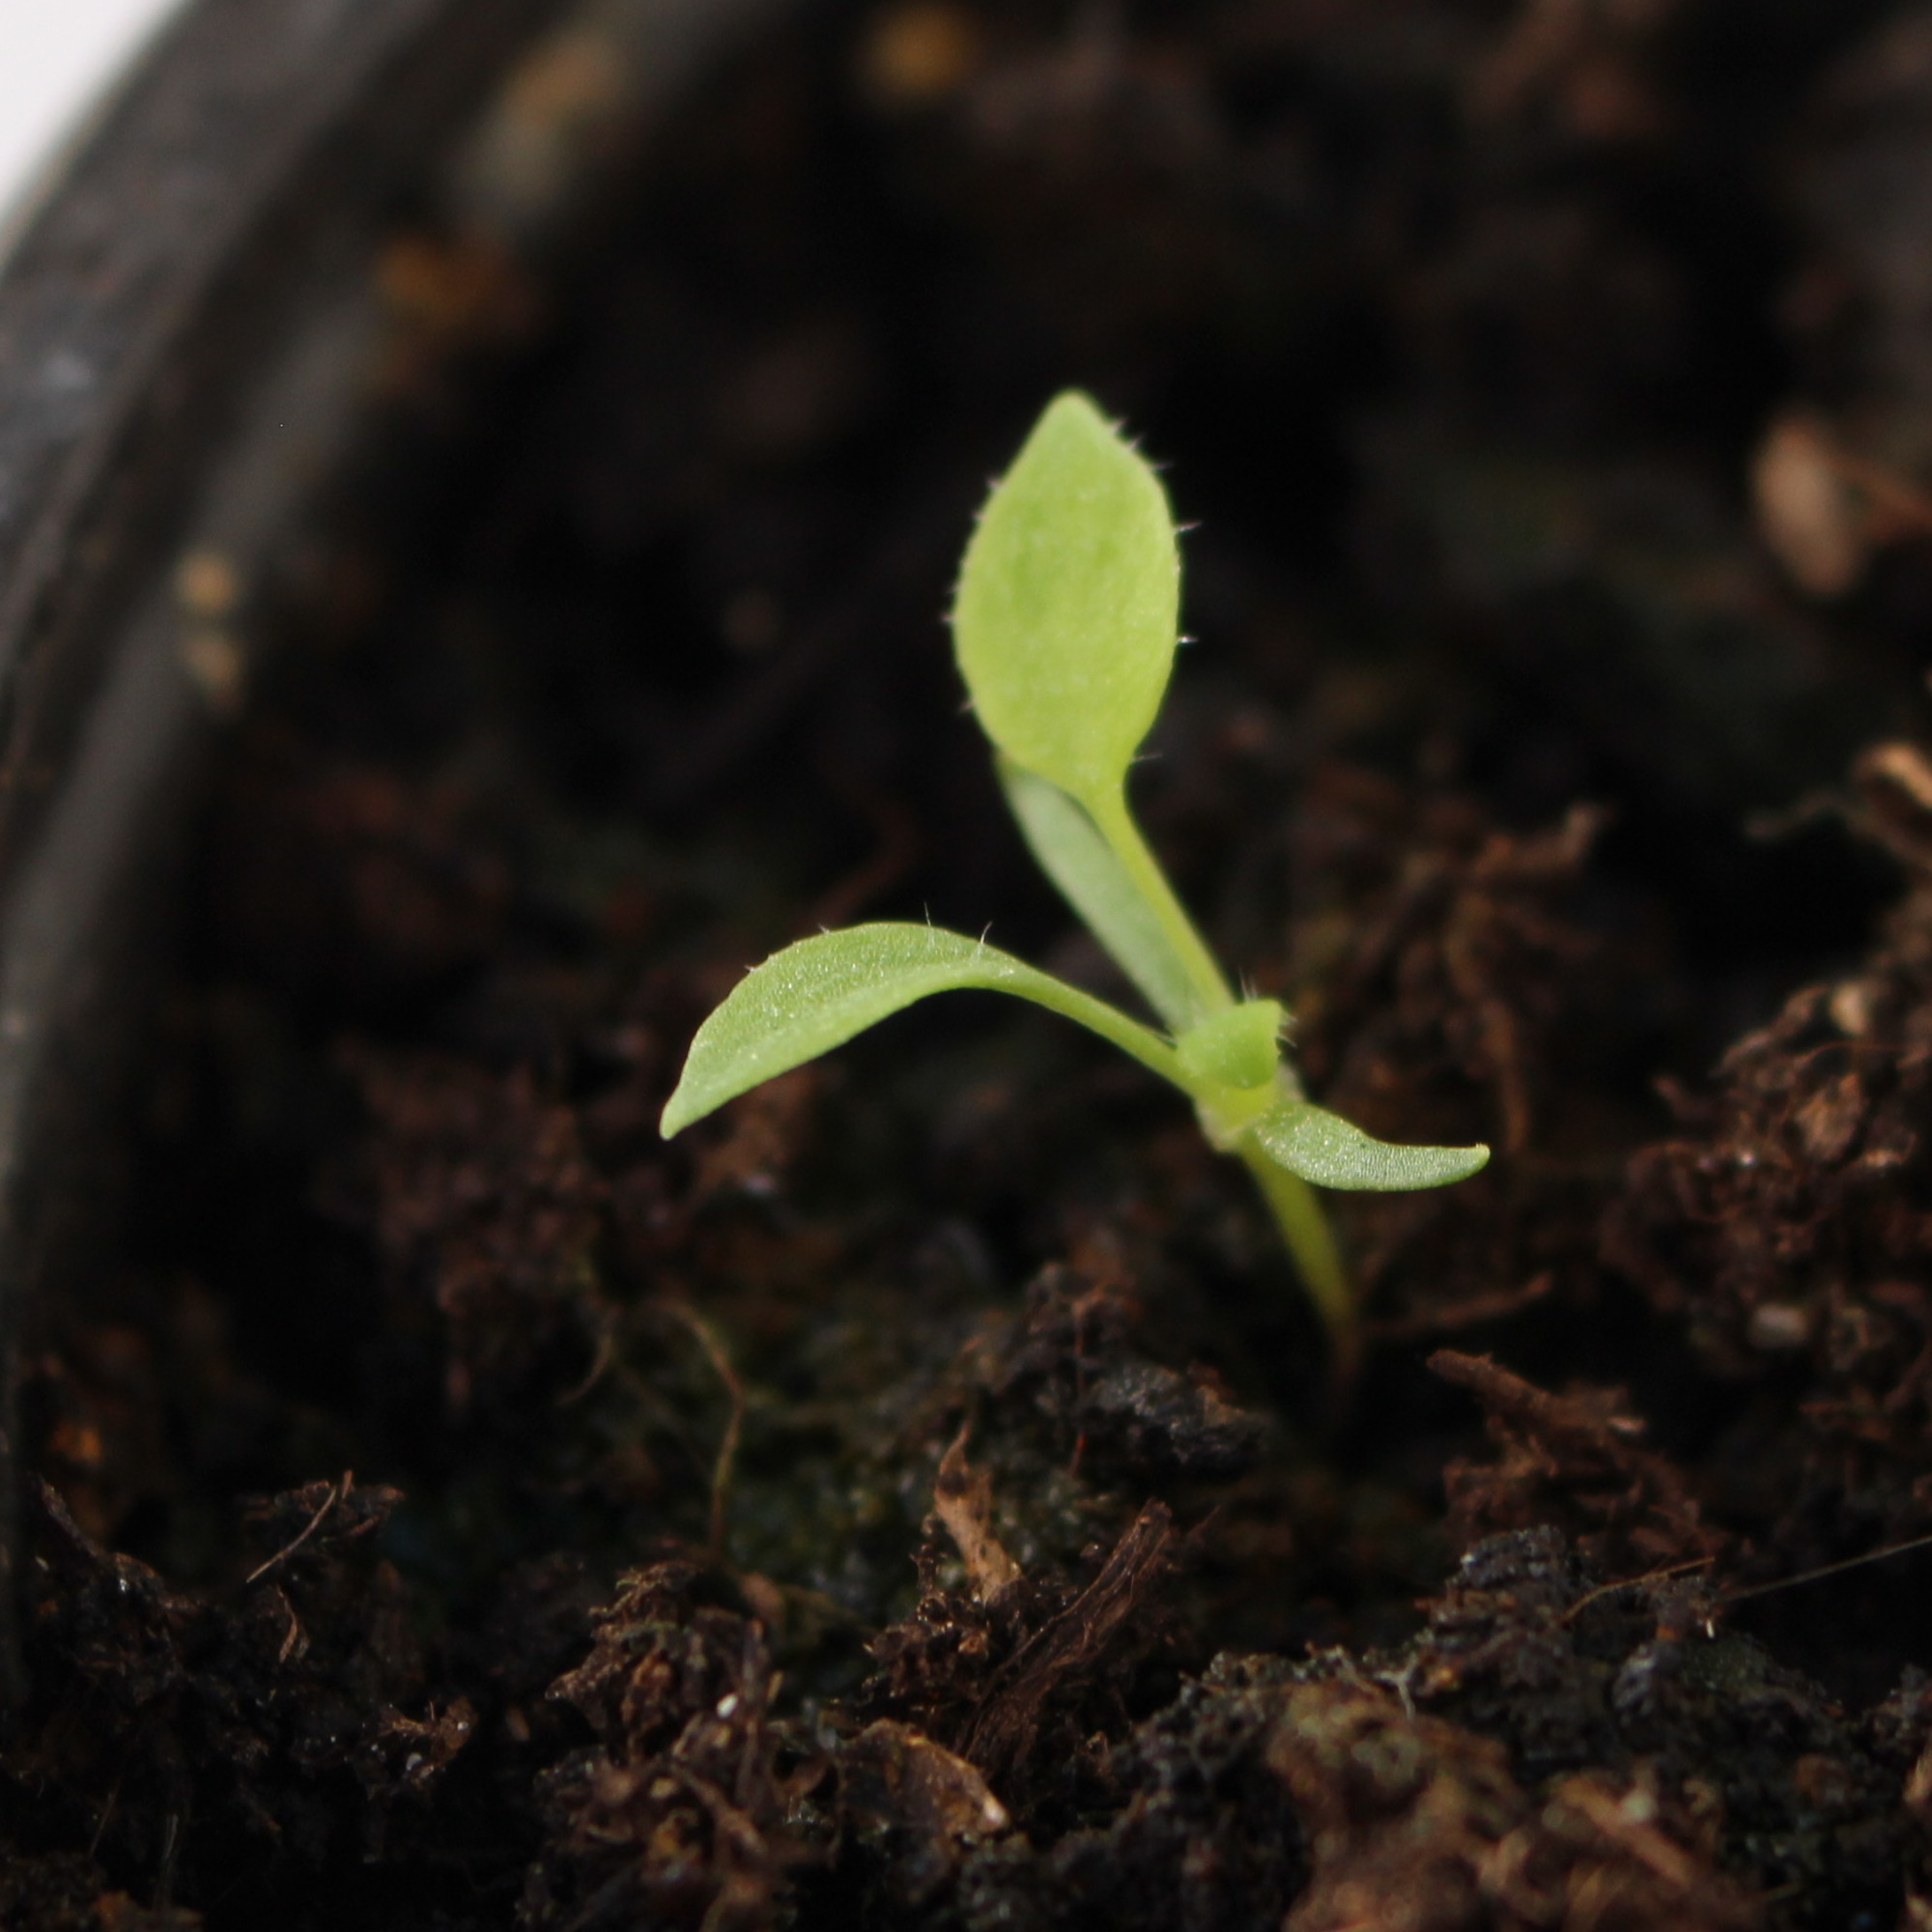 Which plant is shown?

Papaver rhoeas
